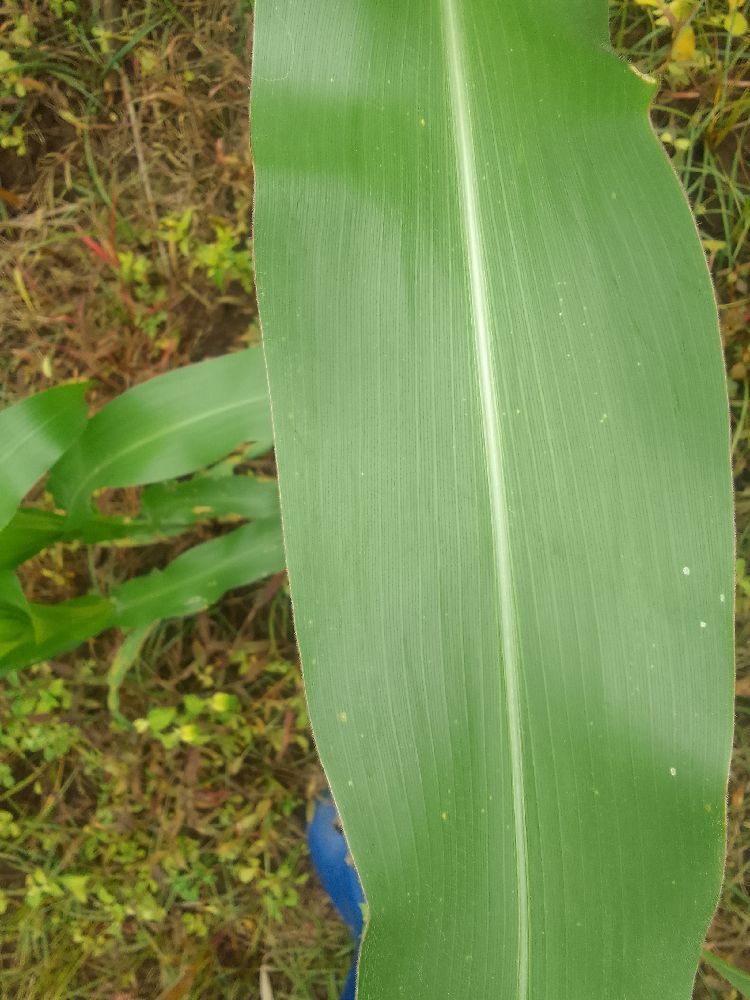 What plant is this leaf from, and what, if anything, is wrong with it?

maize, healthy
